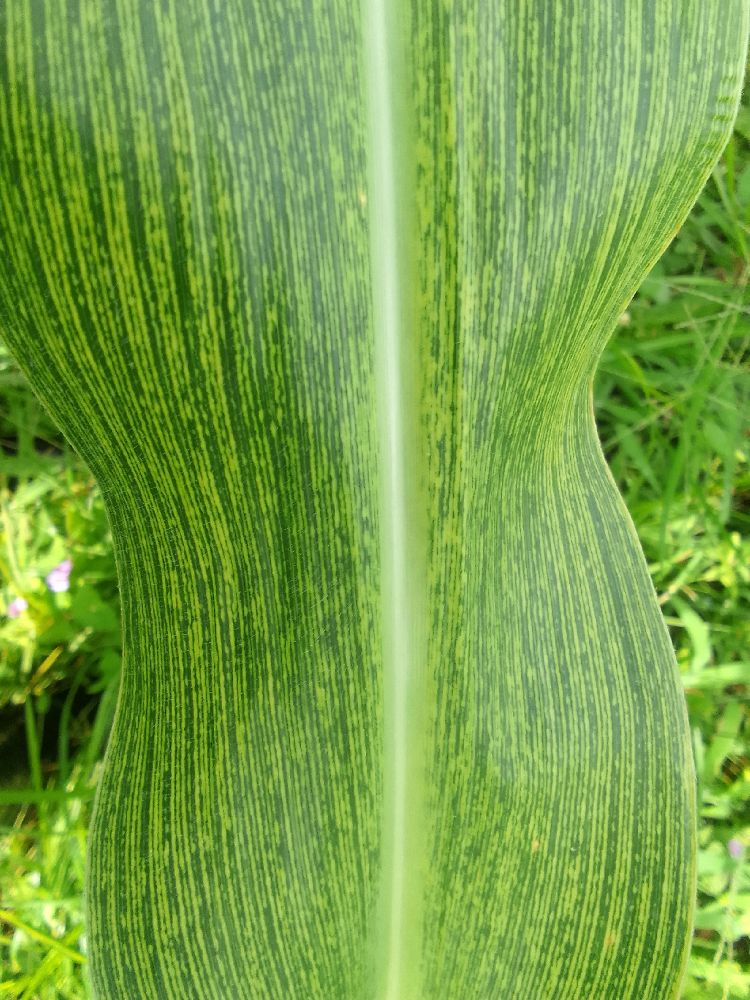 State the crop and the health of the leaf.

maize, maize streak virus
